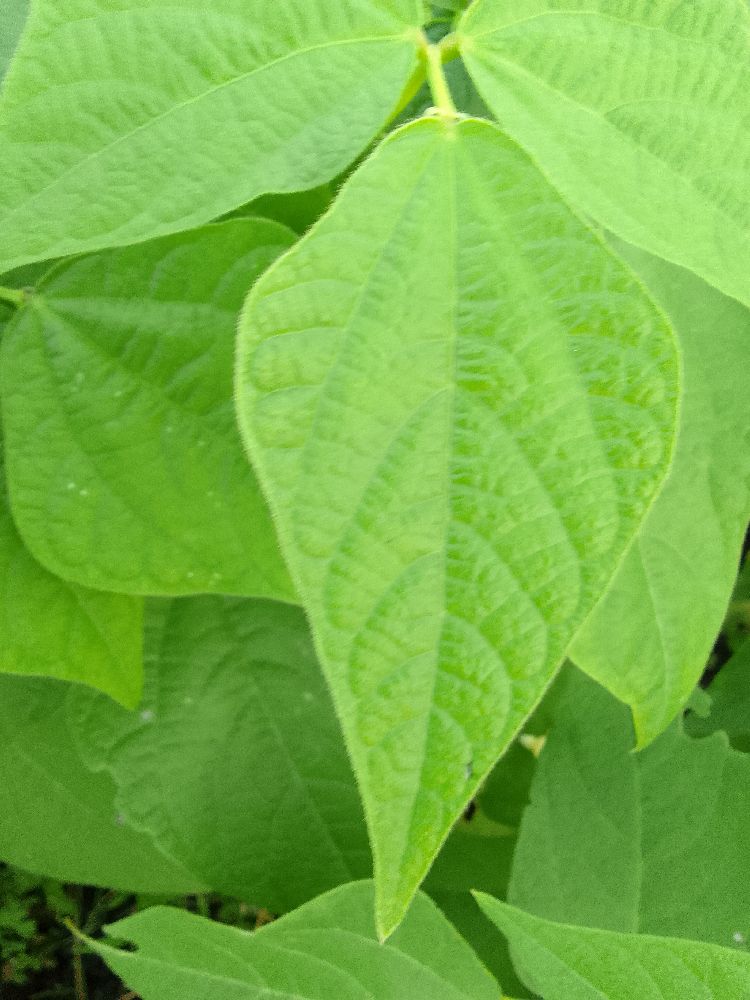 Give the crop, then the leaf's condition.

common bean, healthy
